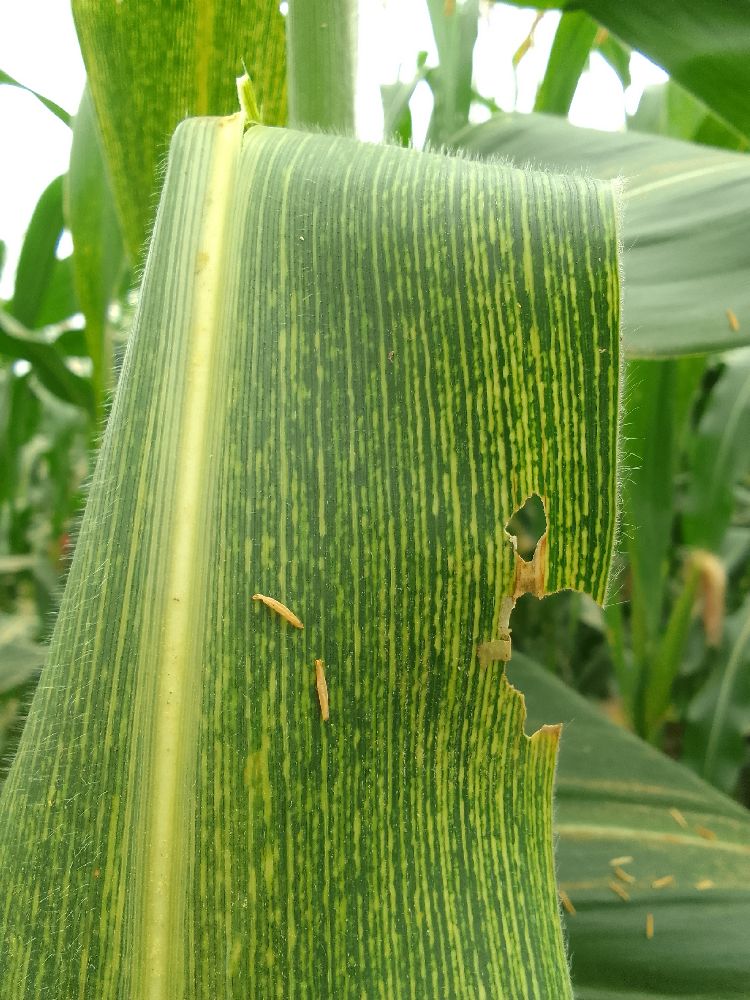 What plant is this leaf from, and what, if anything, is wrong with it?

maize, maize streak virus
